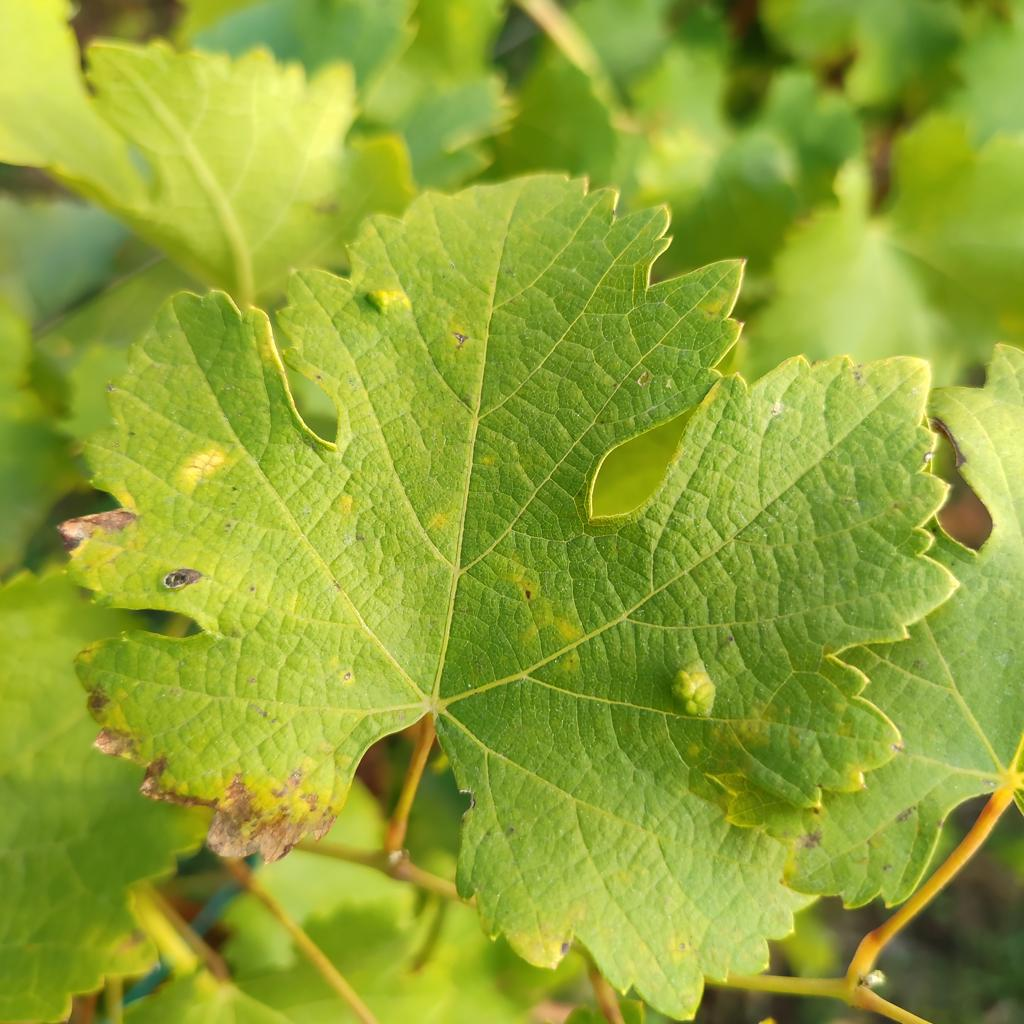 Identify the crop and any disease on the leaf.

grapevine, erineum mite
